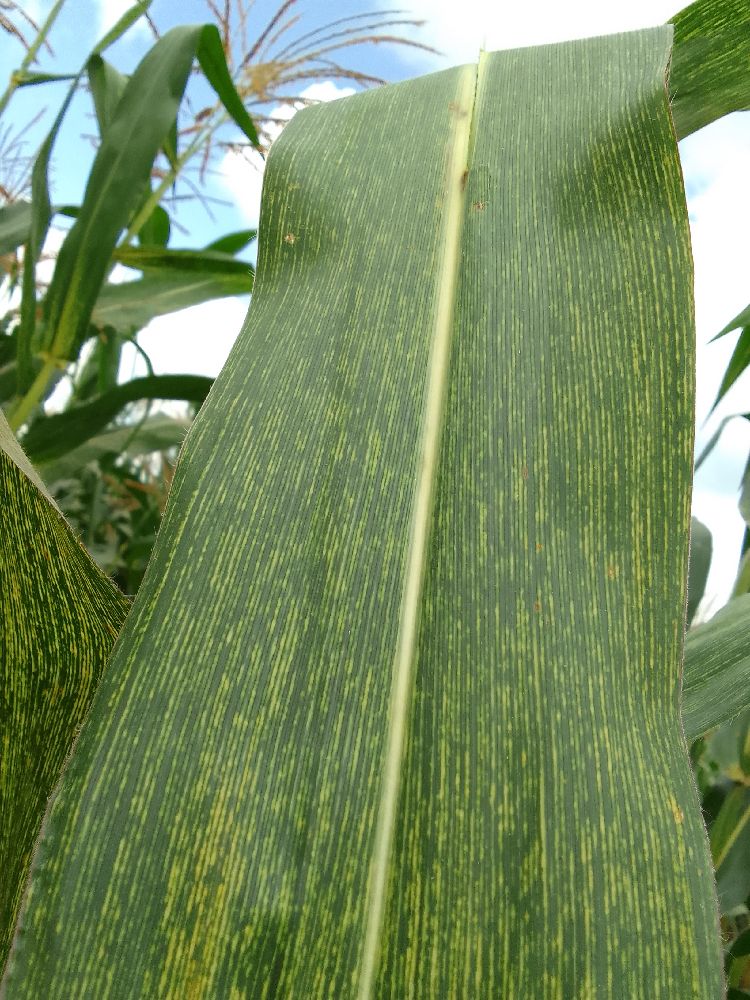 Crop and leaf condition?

maize, maize streak virus
